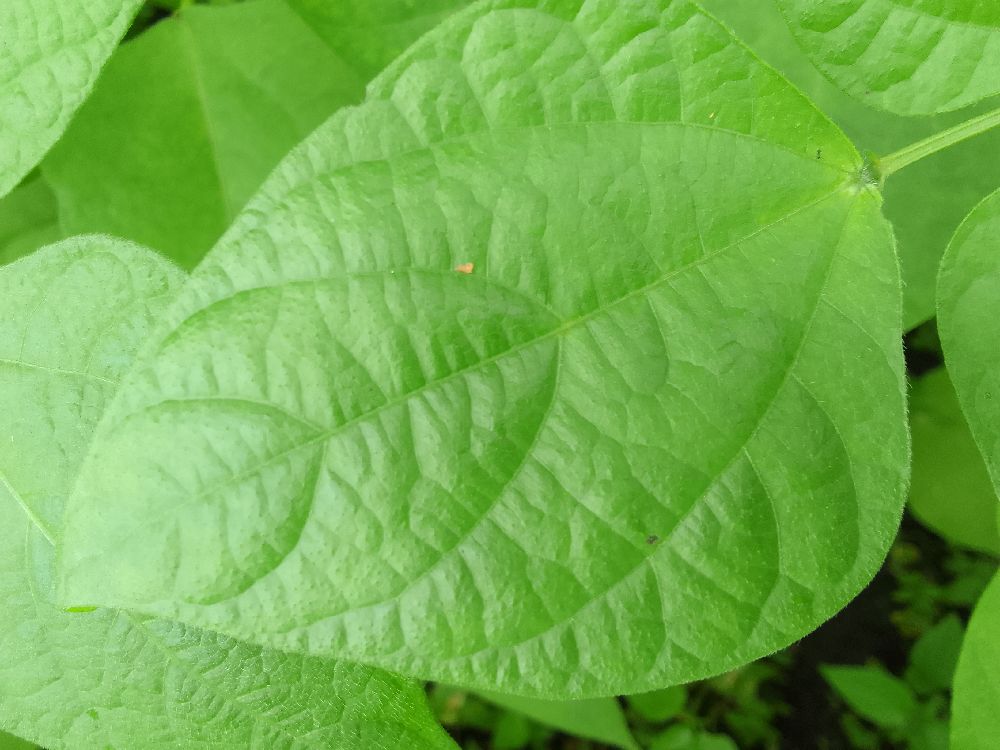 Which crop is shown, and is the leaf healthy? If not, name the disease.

maize, healthy
